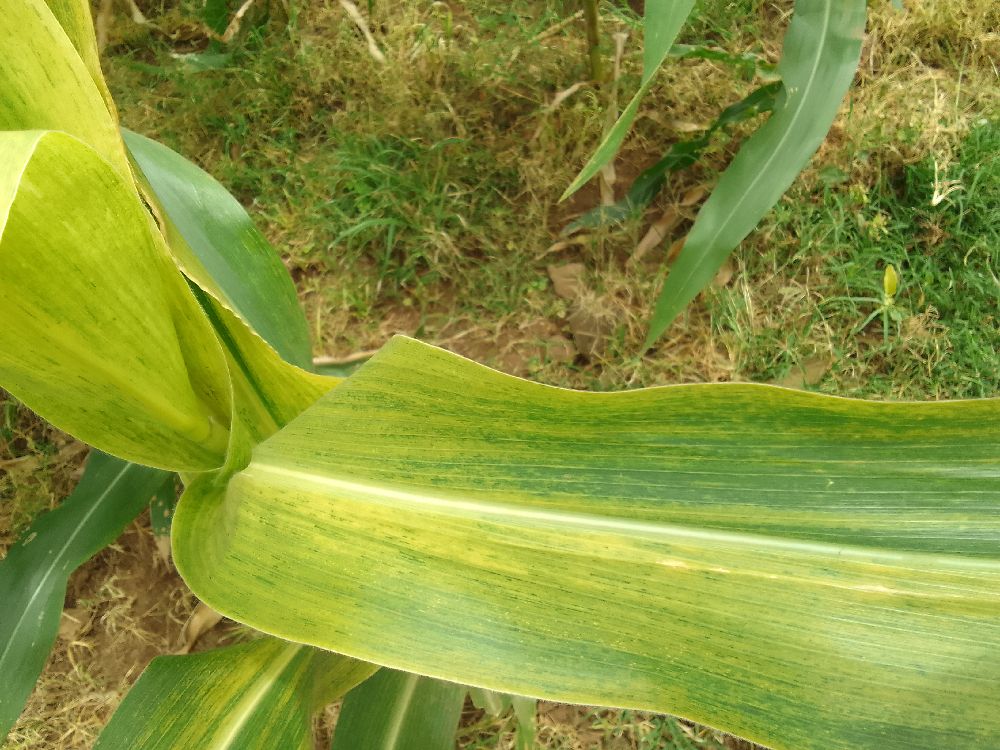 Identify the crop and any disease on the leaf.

maize, maize lethal necrosis
